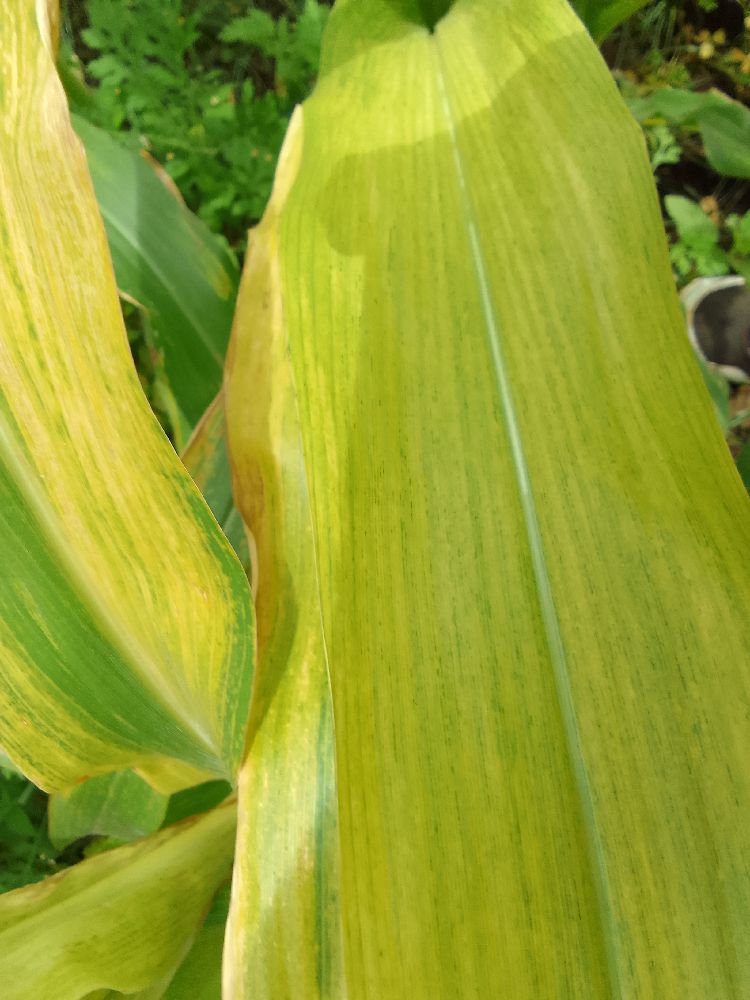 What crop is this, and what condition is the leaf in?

maize, maize lethal necrosis
